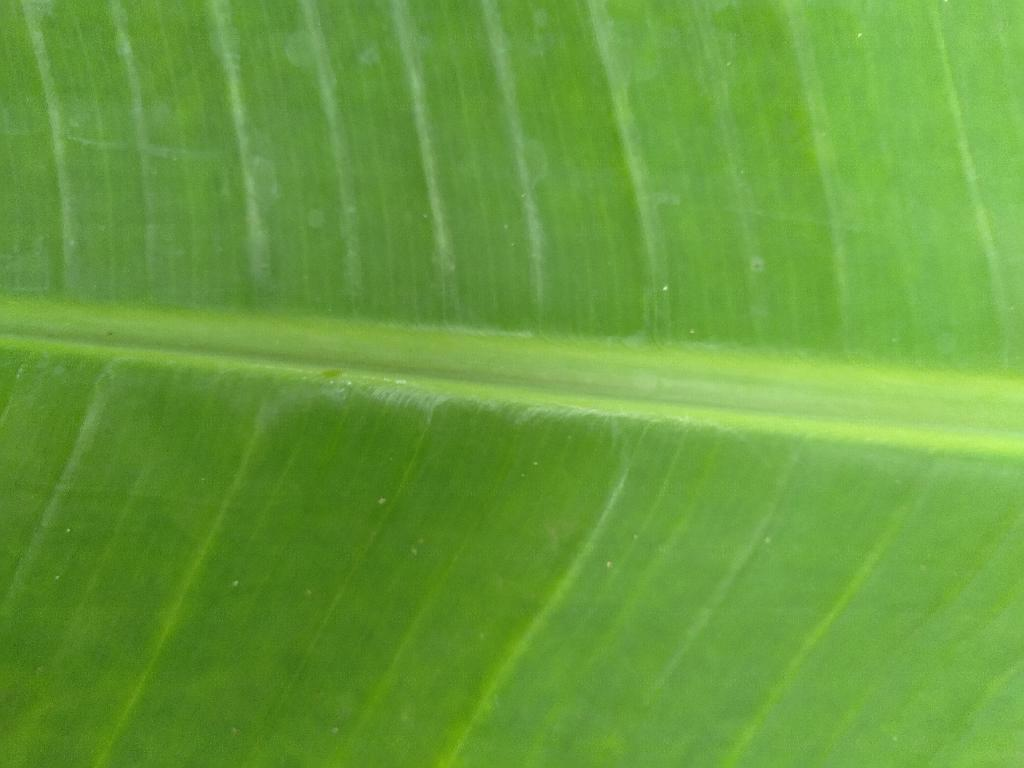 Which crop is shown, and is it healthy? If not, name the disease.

banana, healthy
